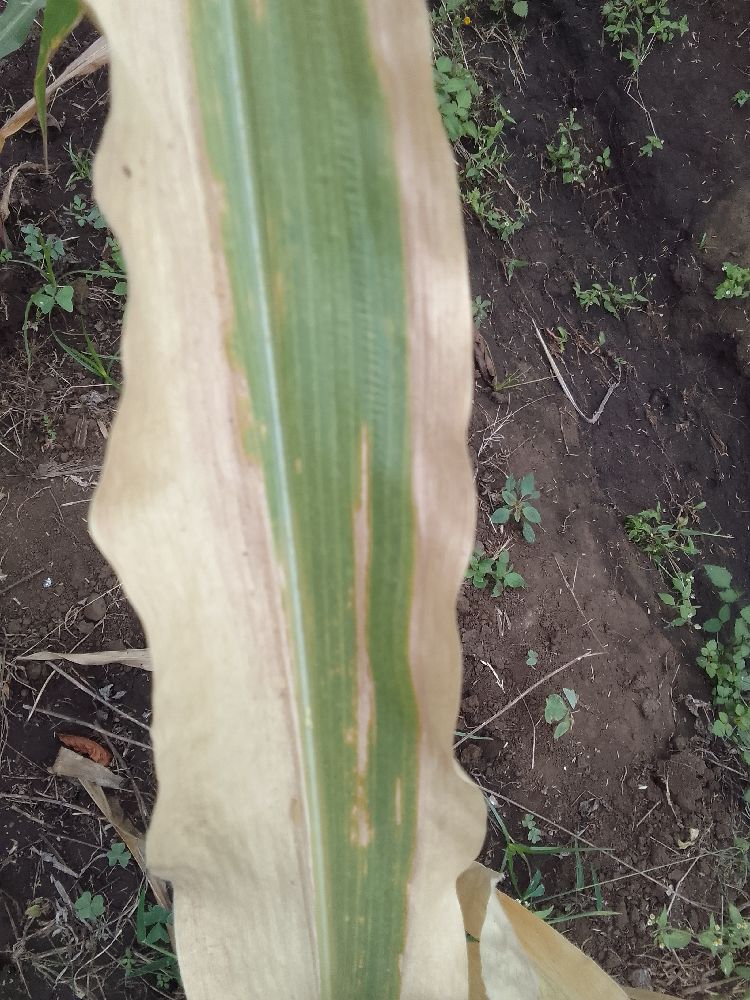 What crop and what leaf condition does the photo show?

maize, maize lethal necrosis
